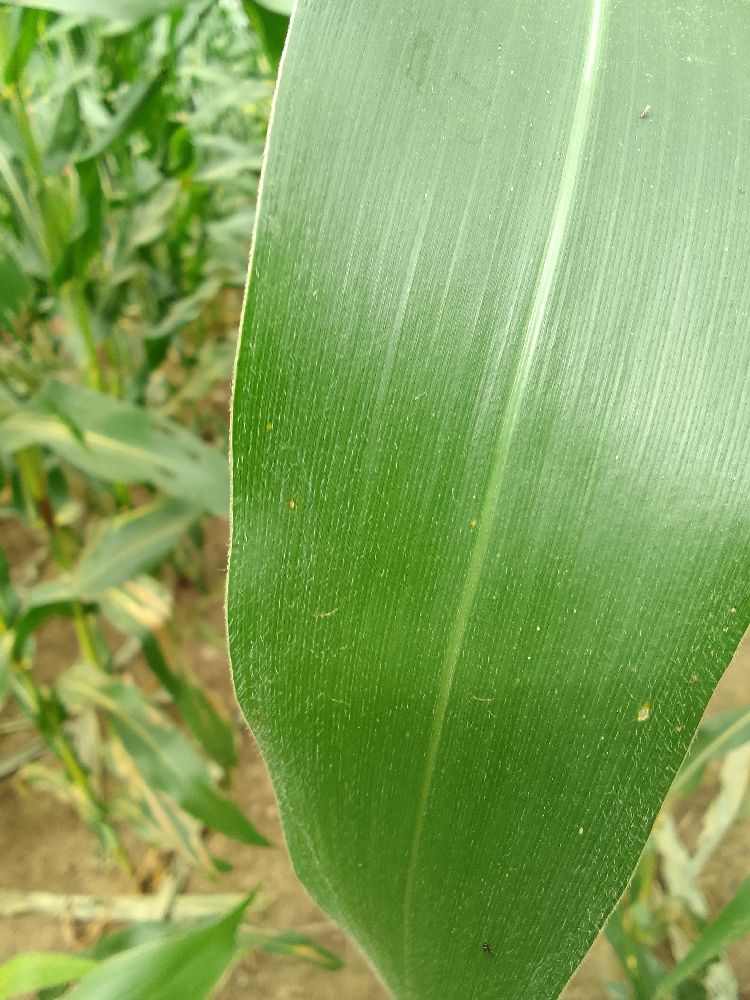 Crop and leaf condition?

maize, healthy
